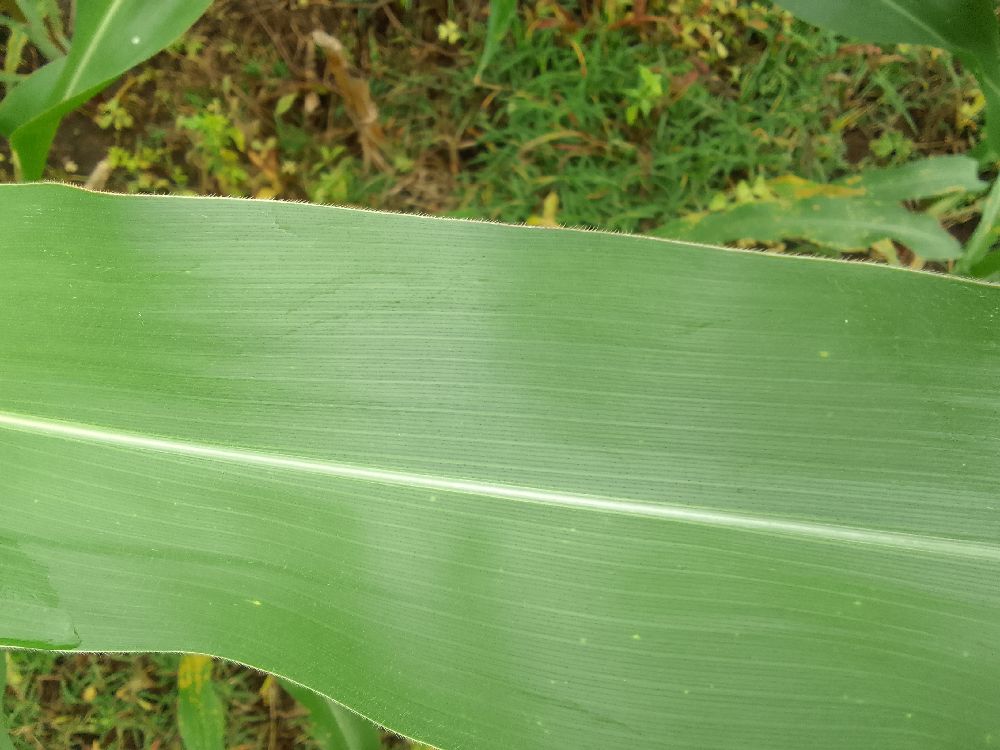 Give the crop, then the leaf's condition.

maize, healthy
